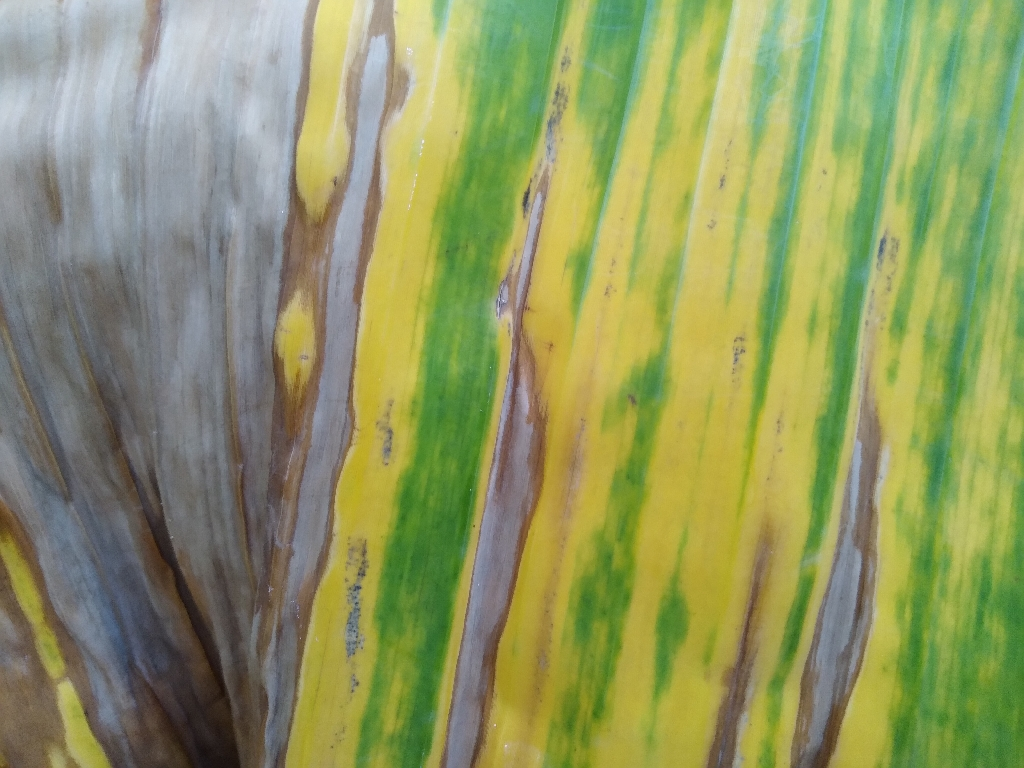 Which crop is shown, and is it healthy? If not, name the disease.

banana, fusarium wilt race 1
